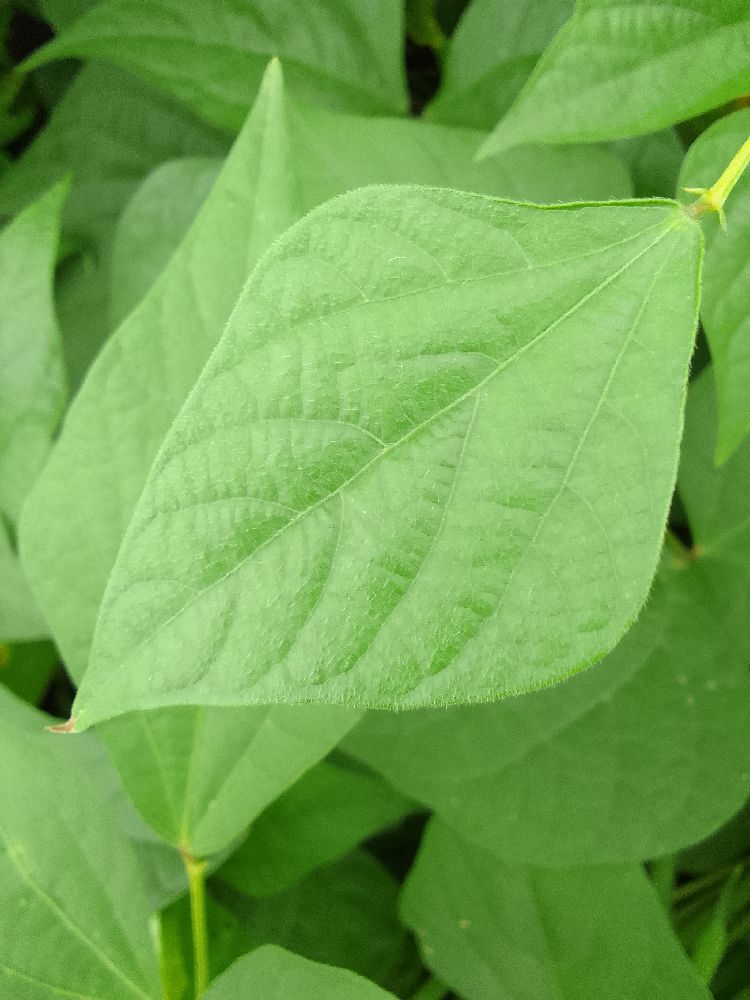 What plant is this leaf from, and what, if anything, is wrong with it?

common bean, healthy
